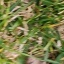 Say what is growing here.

grass
